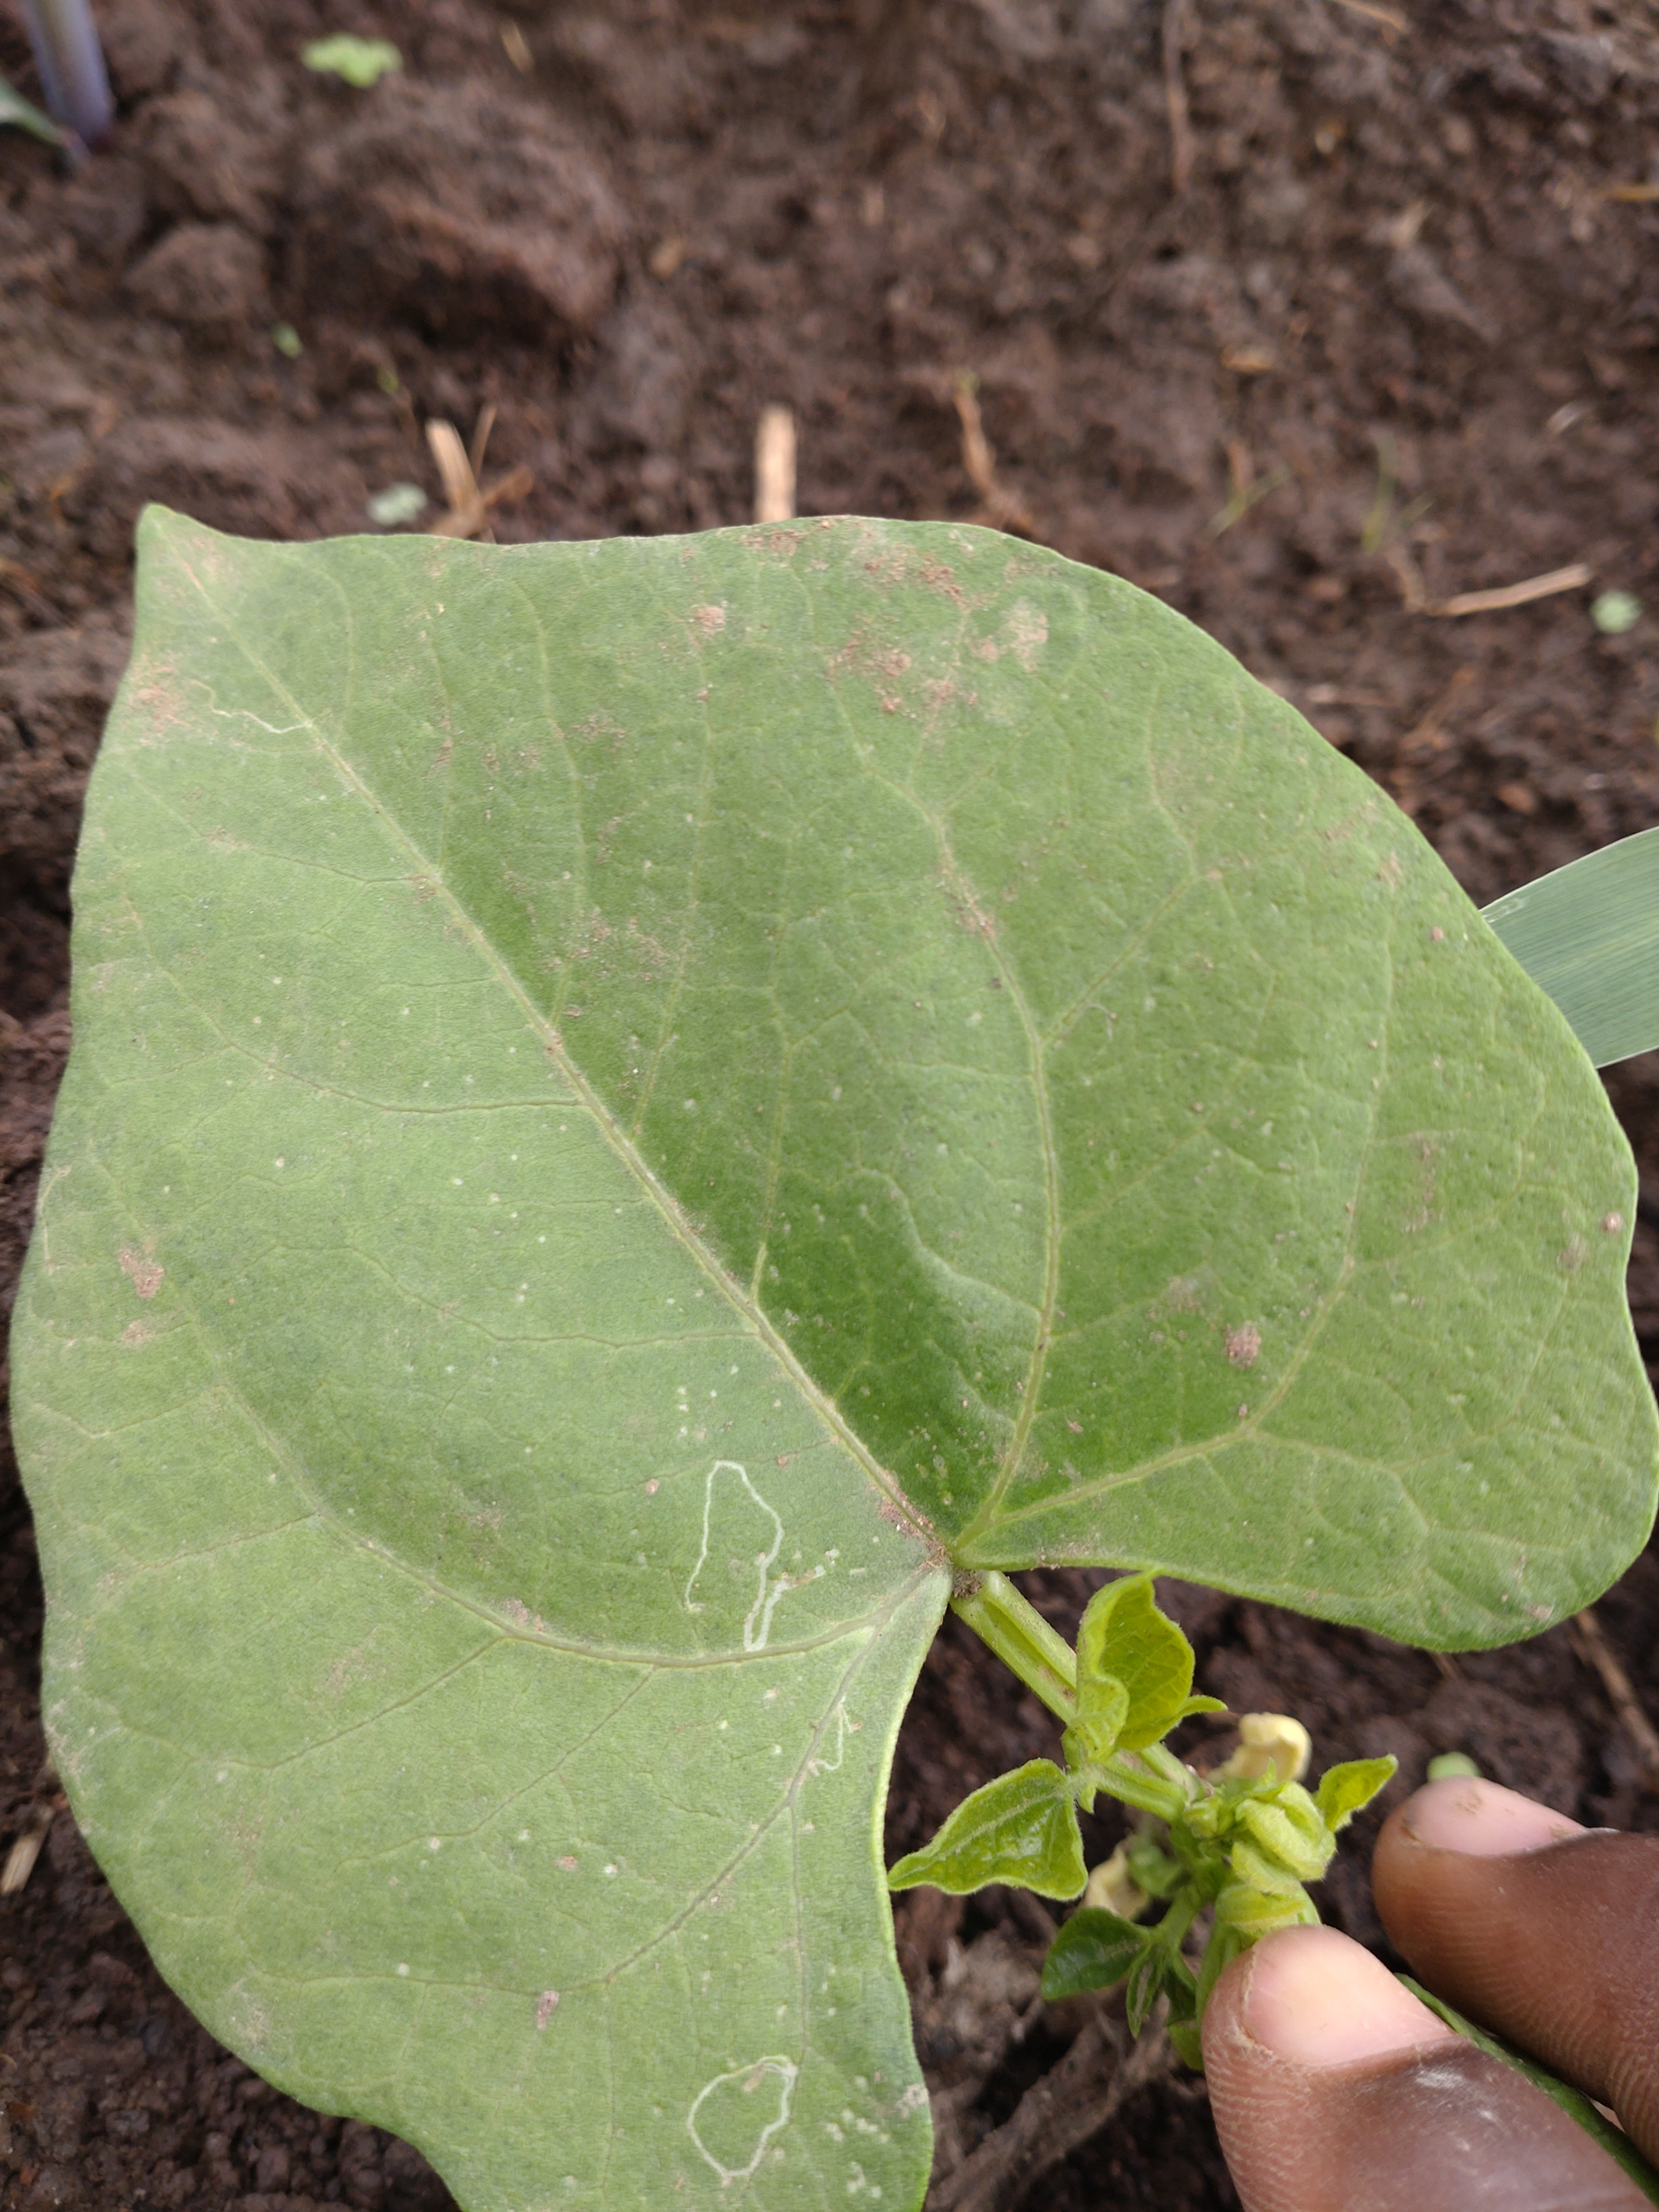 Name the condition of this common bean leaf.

healthy
